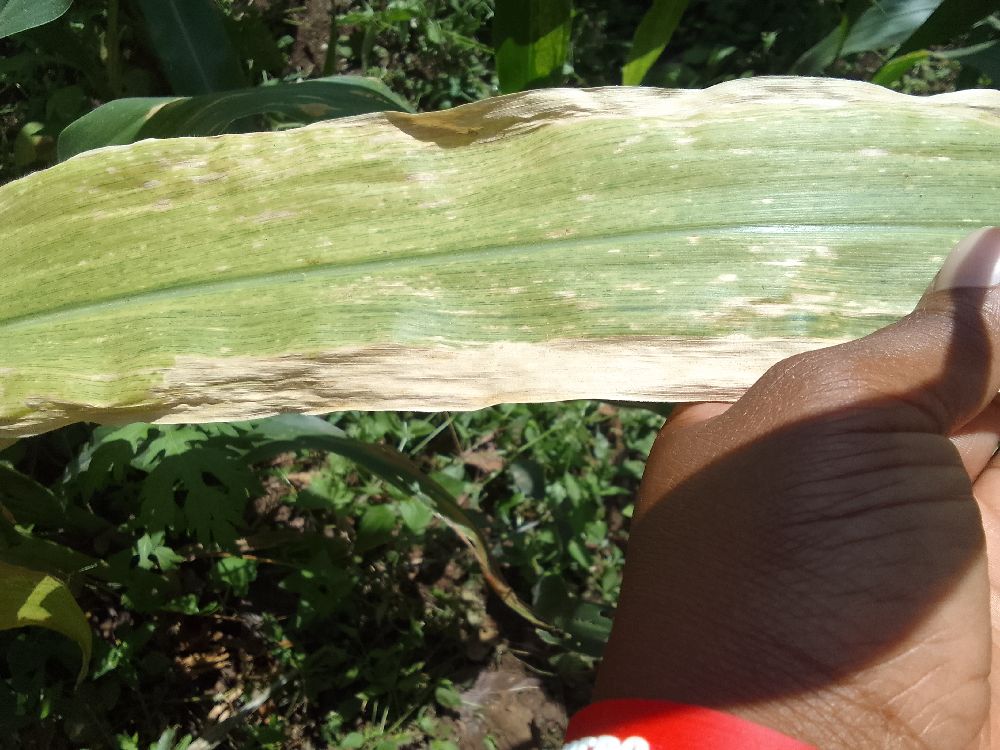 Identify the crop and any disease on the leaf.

maize, maize lethal necrosis
